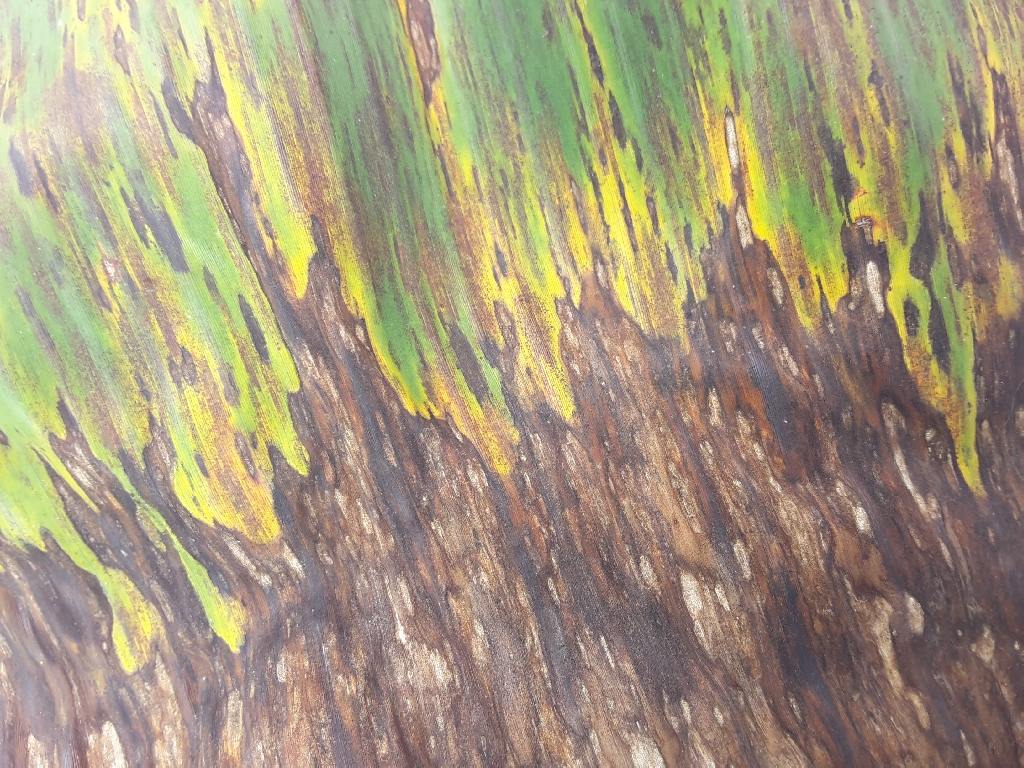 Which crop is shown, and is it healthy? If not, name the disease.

banana, black sigatoka
